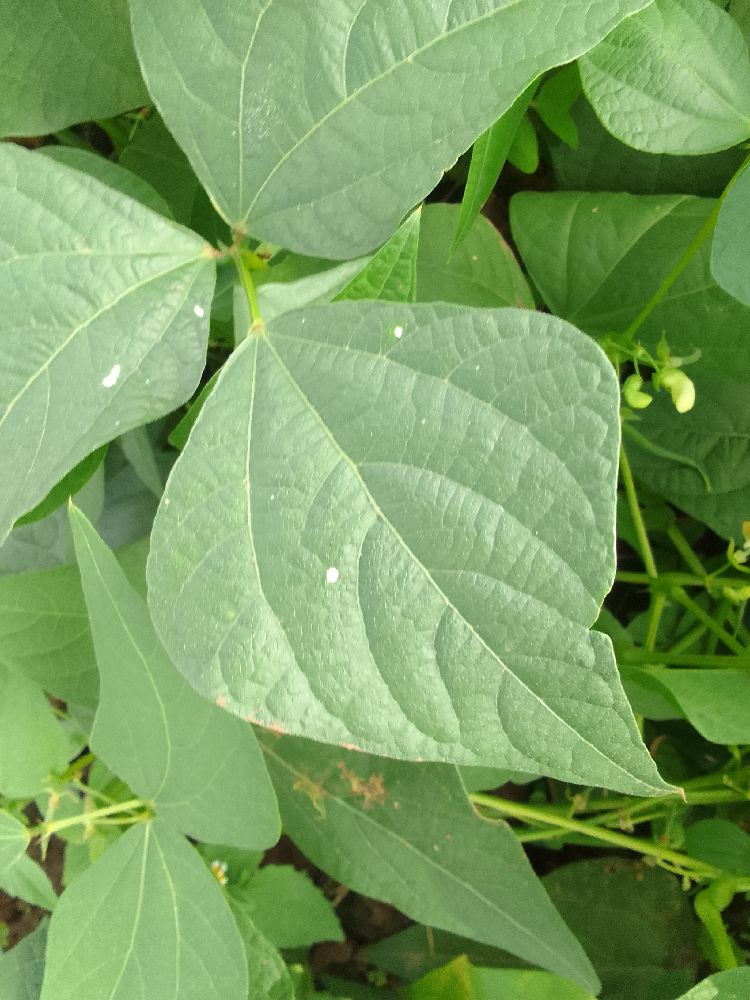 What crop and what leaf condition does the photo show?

common bean, healthy
